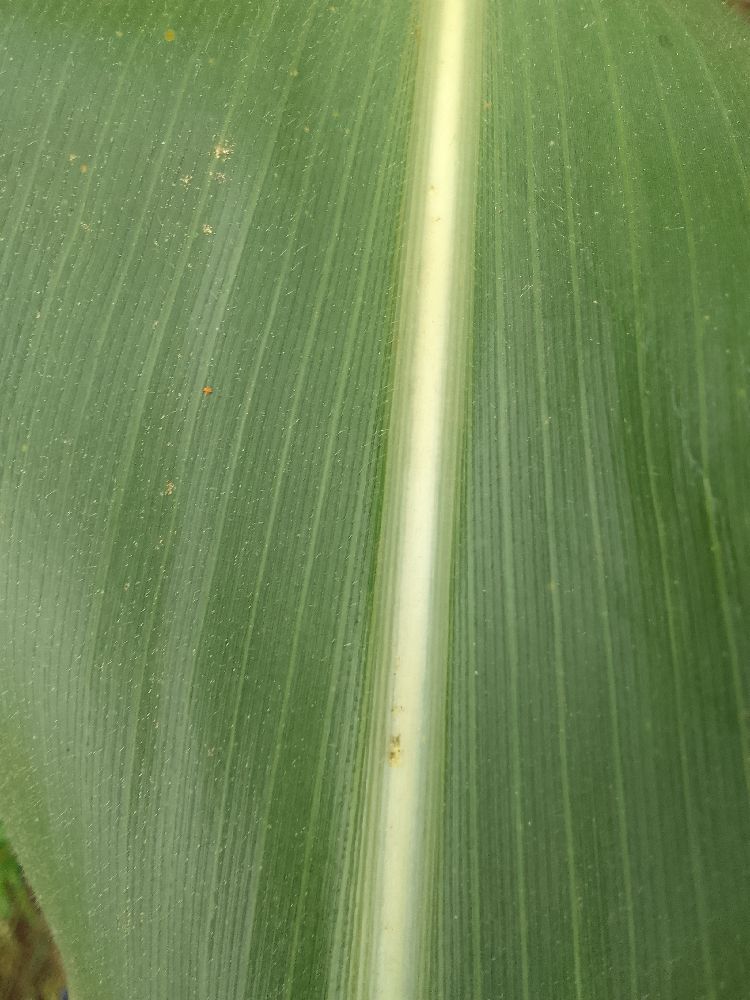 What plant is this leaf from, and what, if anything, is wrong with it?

maize, healthy
